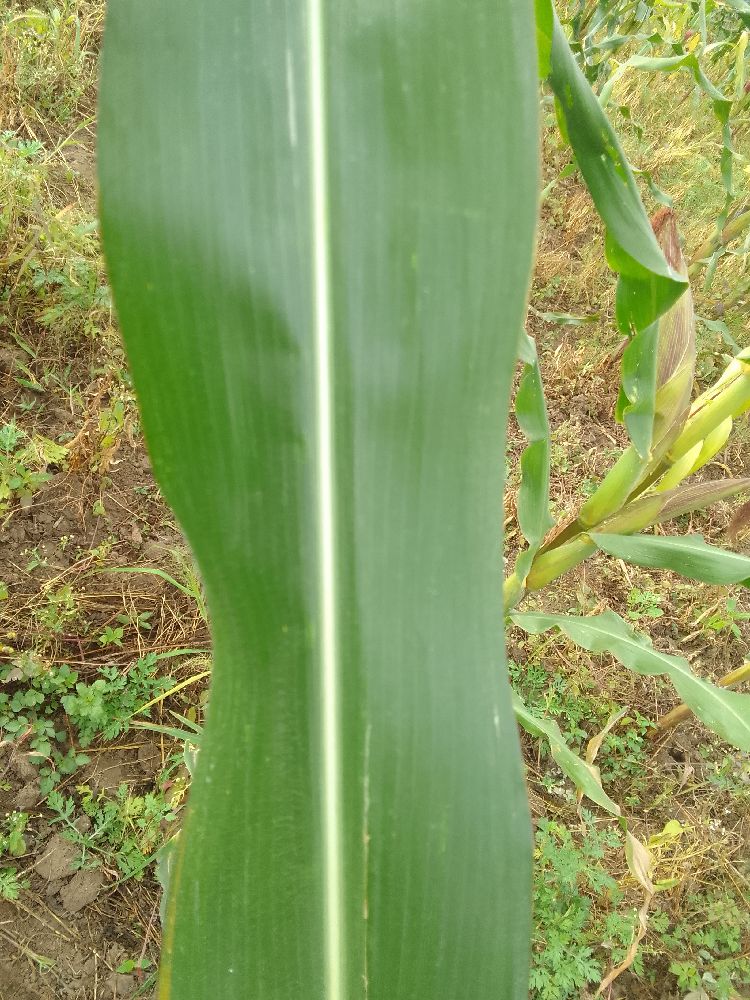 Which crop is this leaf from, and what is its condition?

maize, healthy
